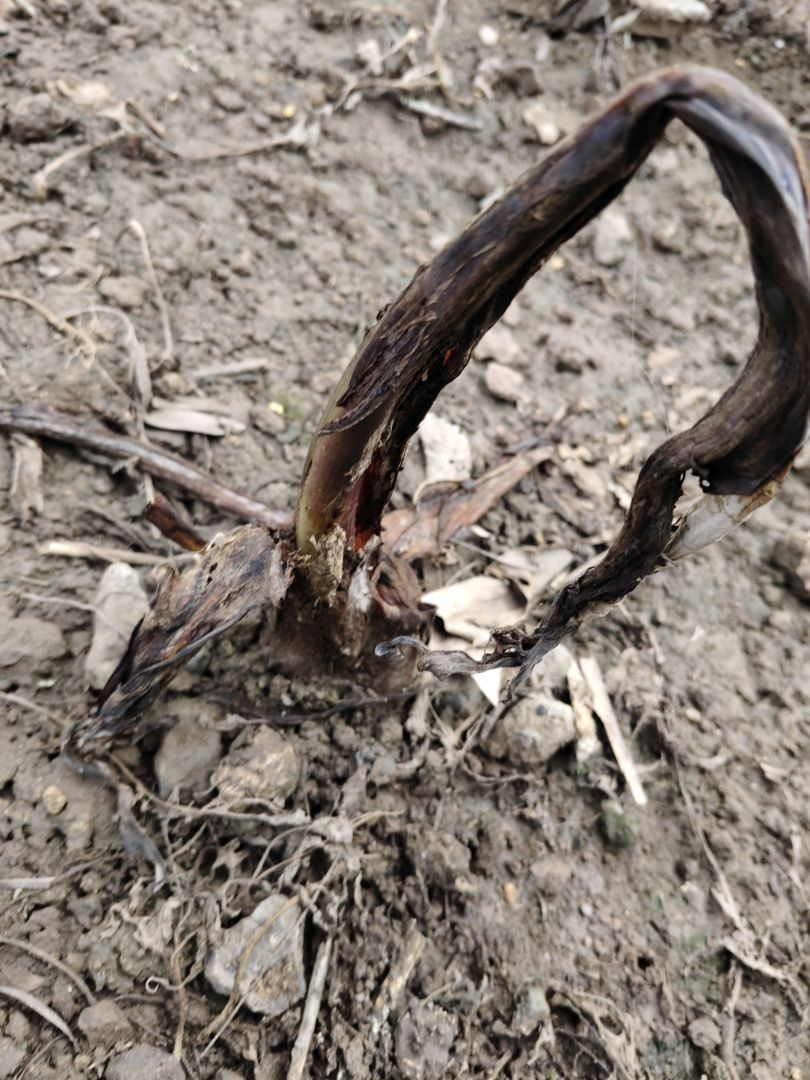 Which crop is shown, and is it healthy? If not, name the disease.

taro, root rot
